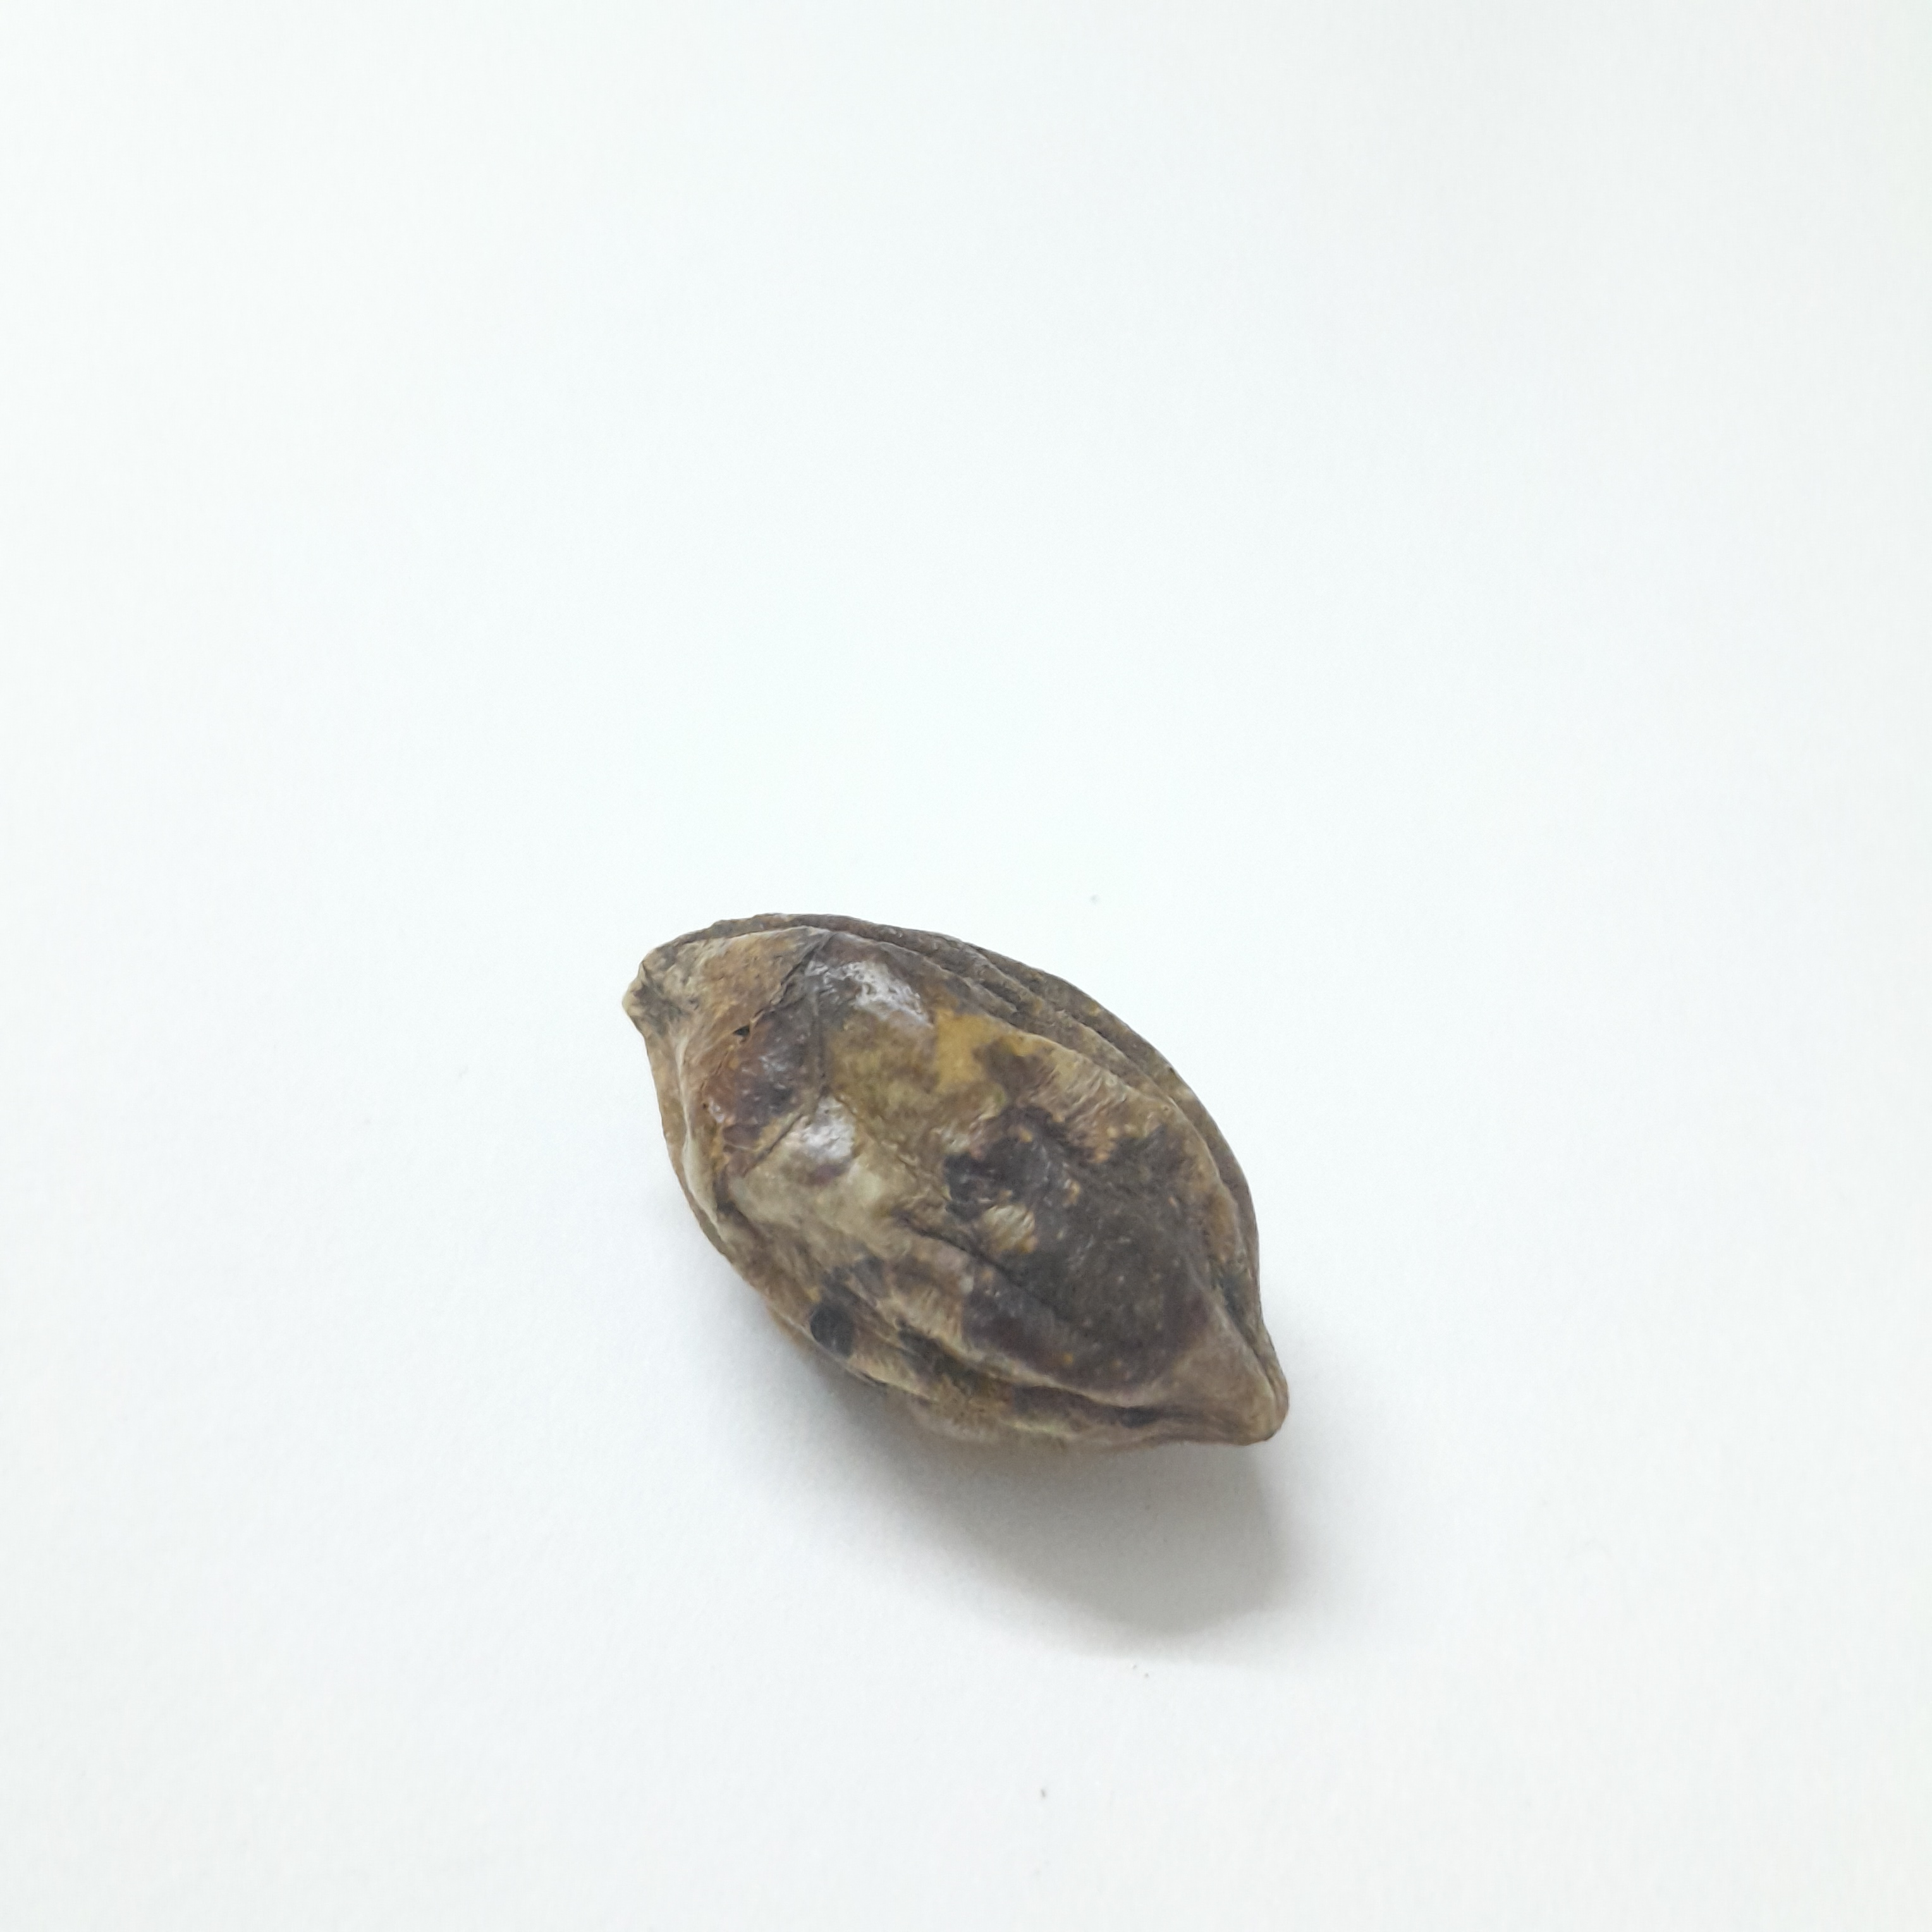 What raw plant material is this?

hirdaa
